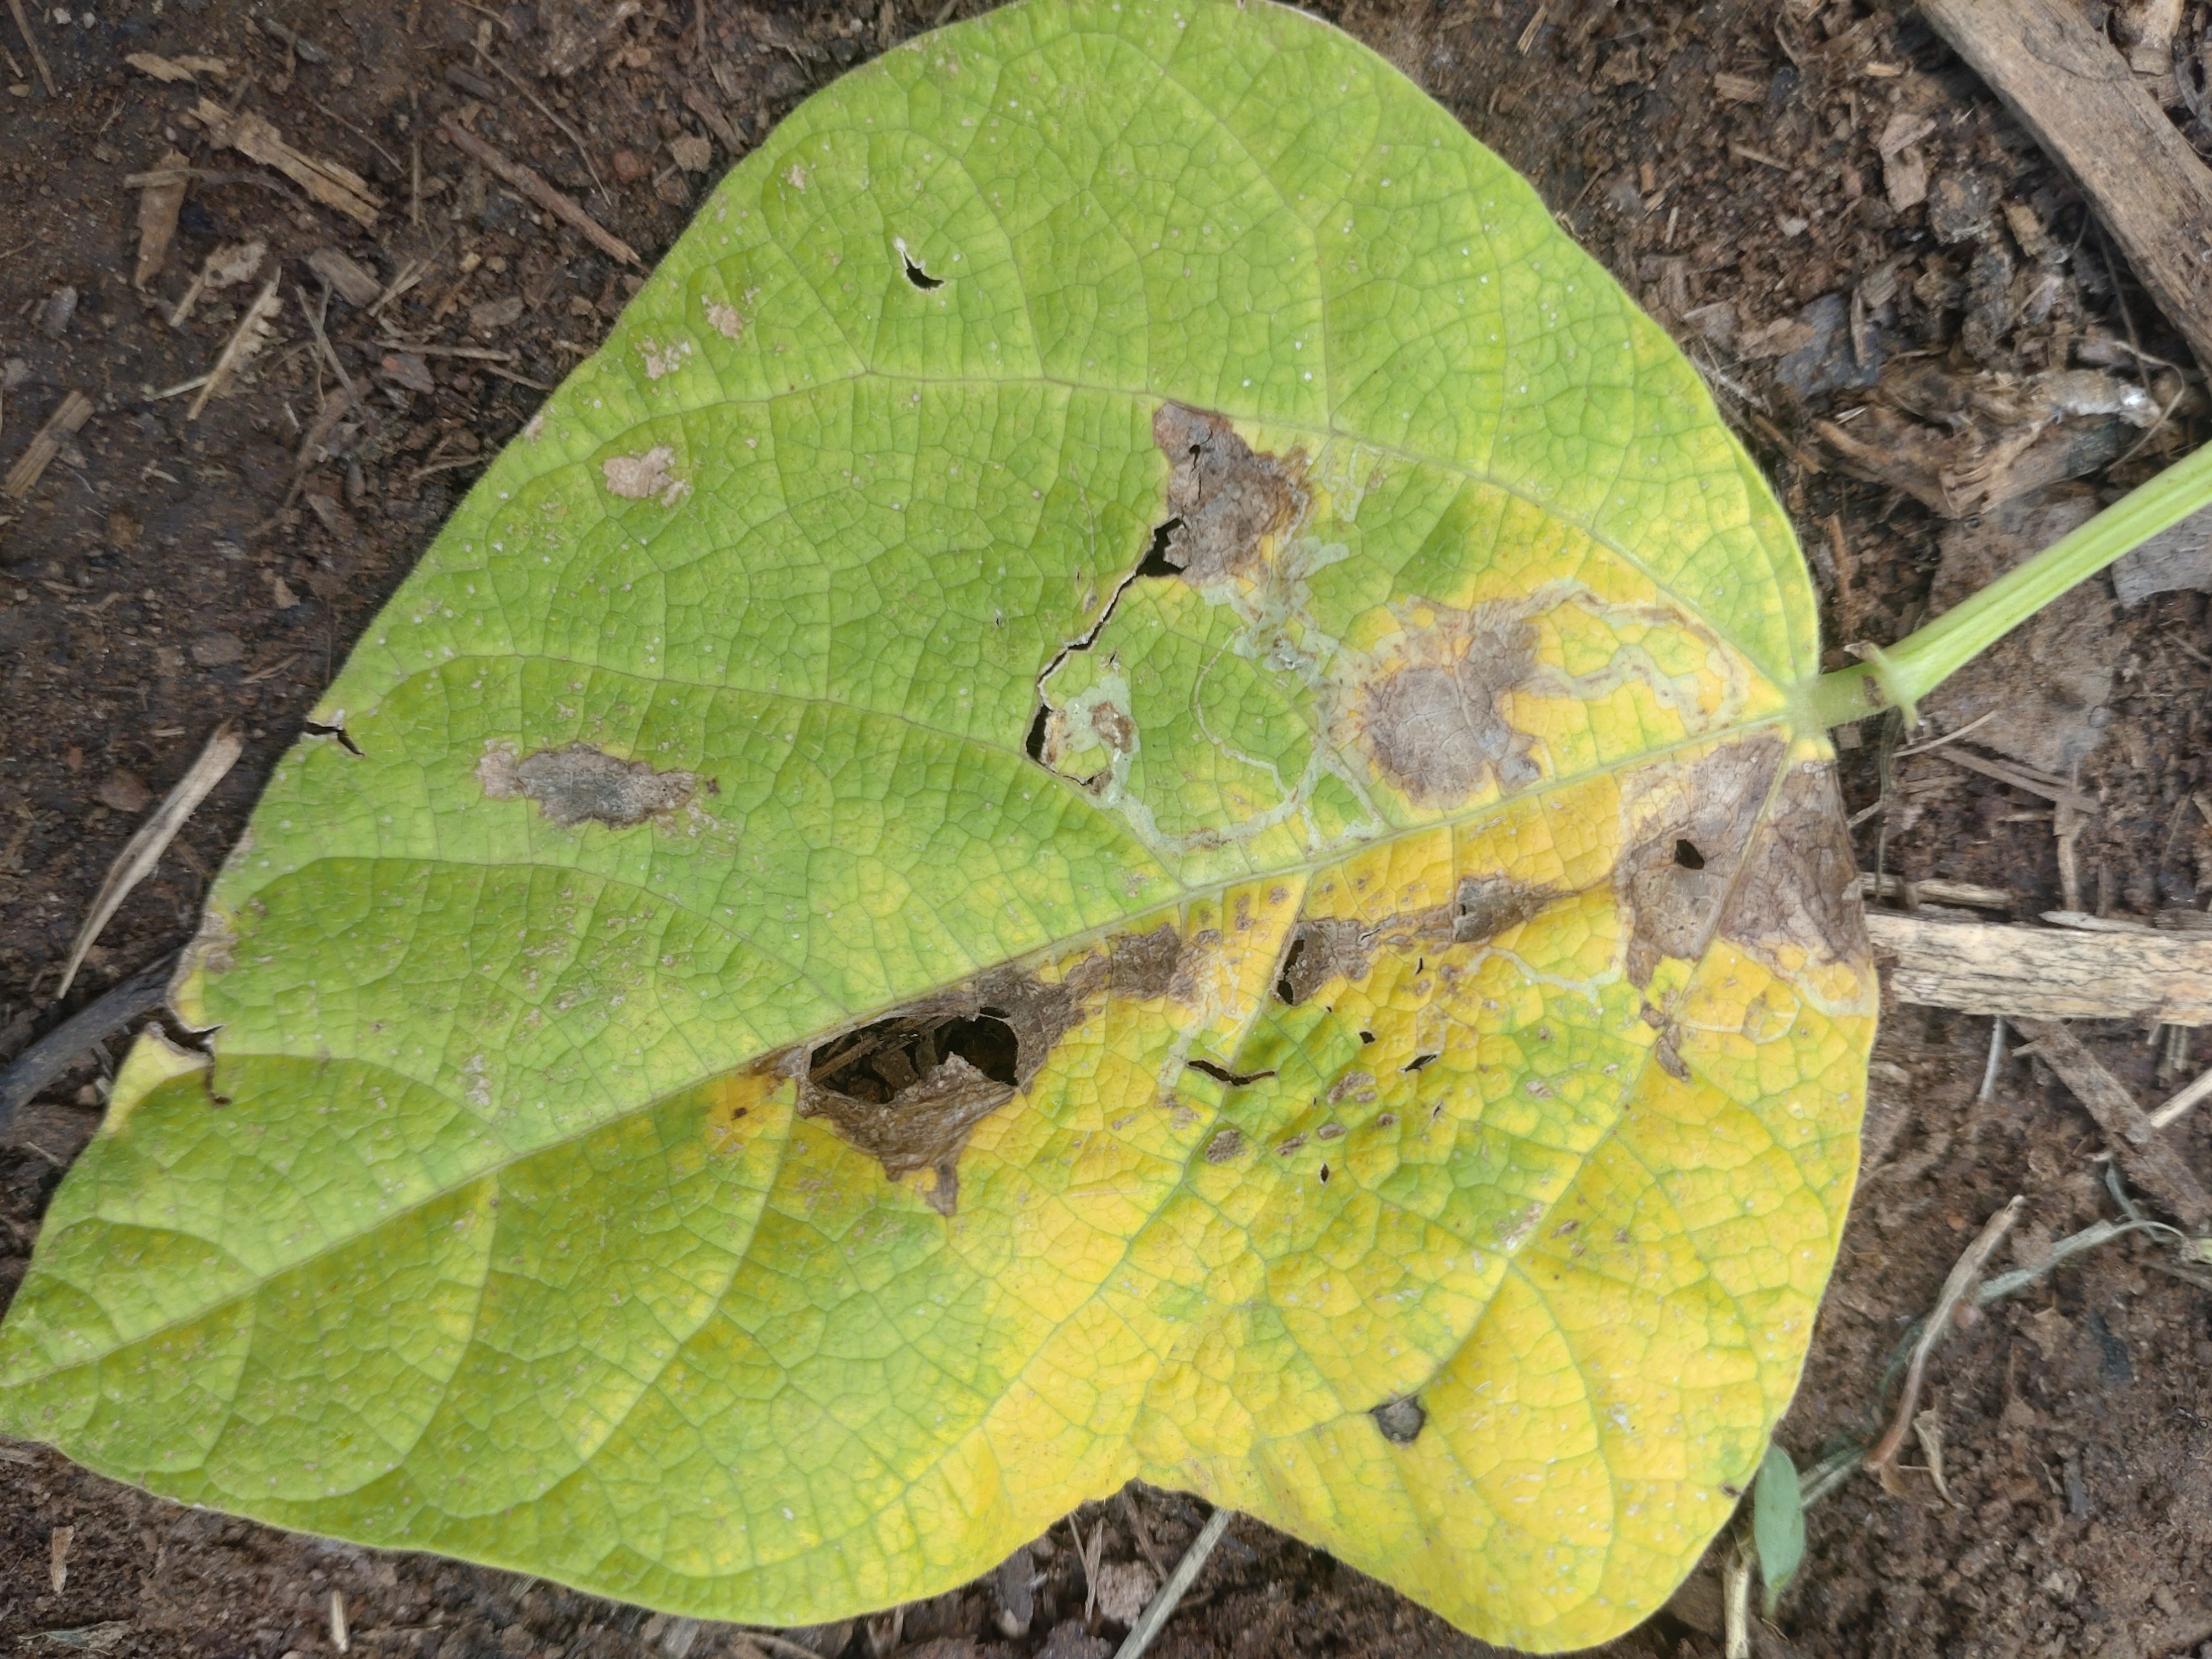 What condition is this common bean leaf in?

anthracnose
